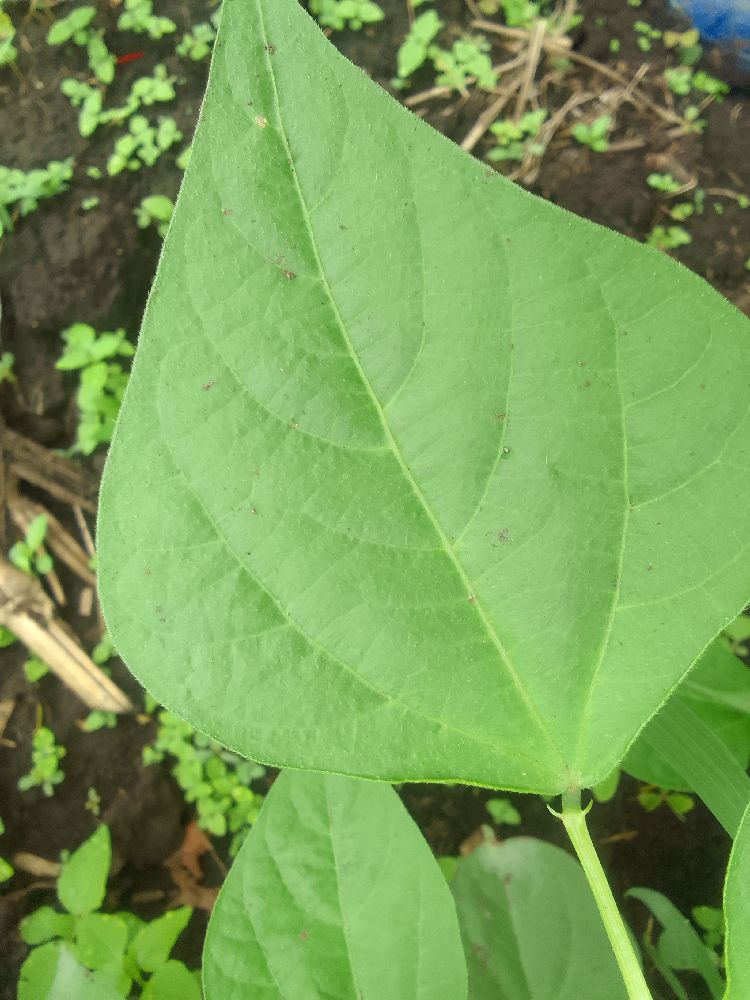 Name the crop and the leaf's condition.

common bean, healthy
